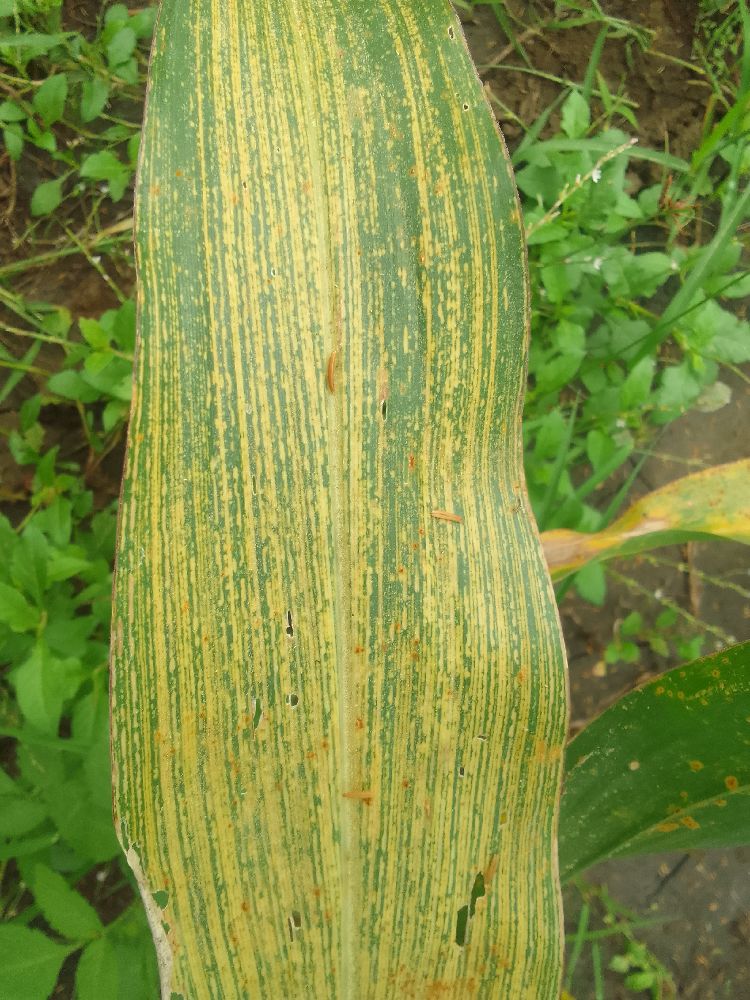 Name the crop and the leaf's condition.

maize, maize streak virus
